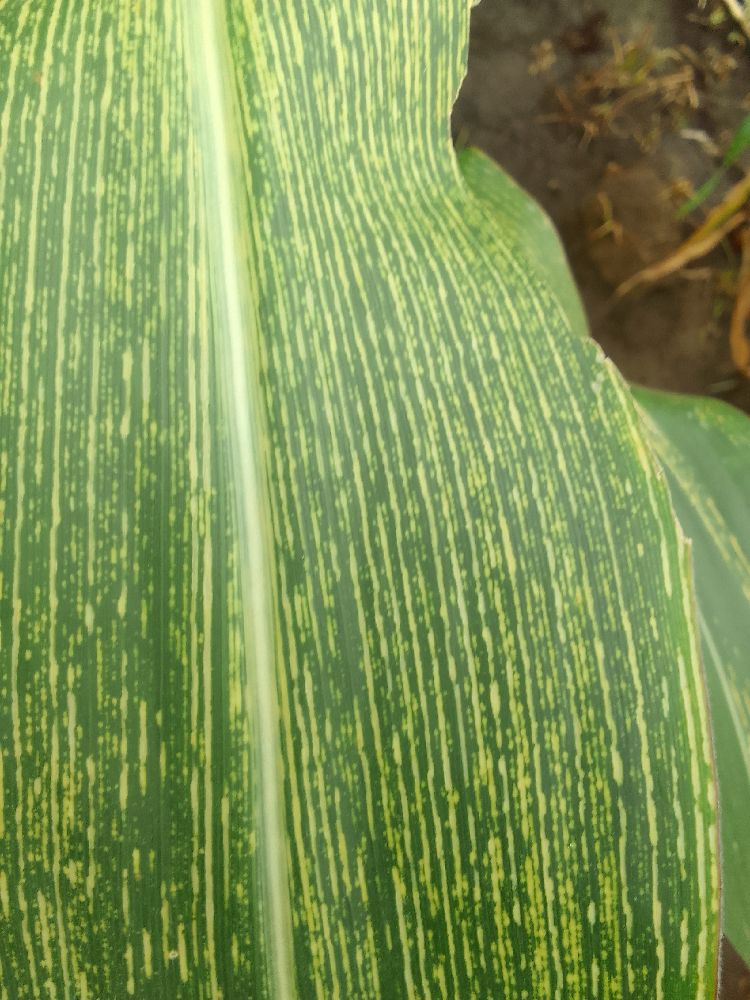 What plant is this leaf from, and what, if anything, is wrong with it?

maize, maize streak virus
